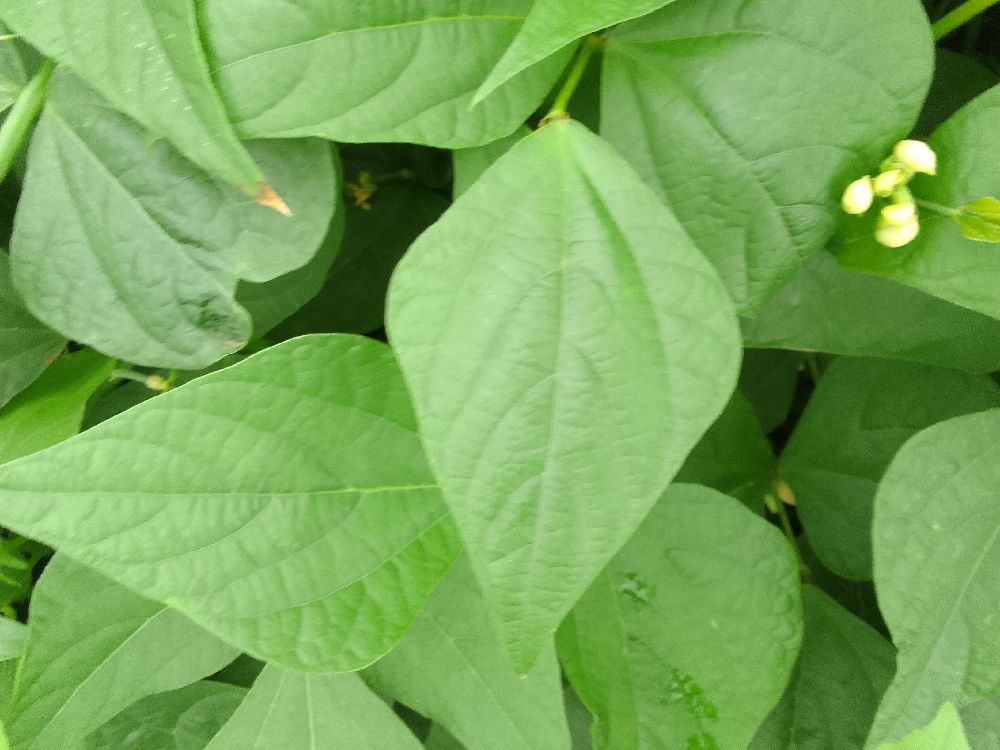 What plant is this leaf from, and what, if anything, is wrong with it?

common bean, healthy
